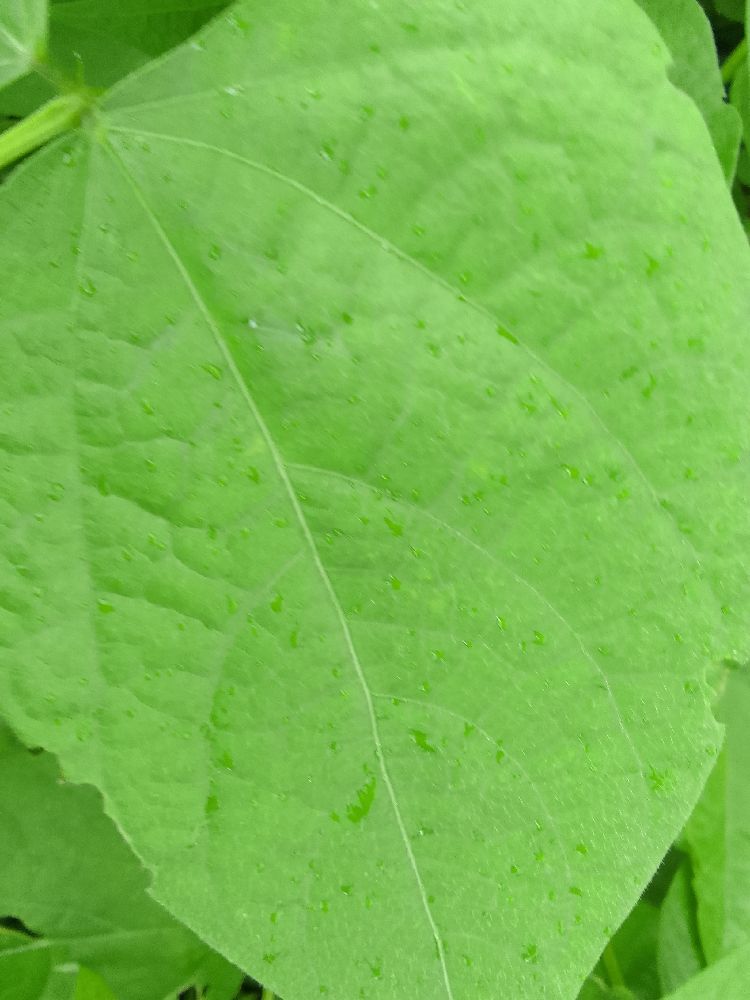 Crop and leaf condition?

common bean, healthy
